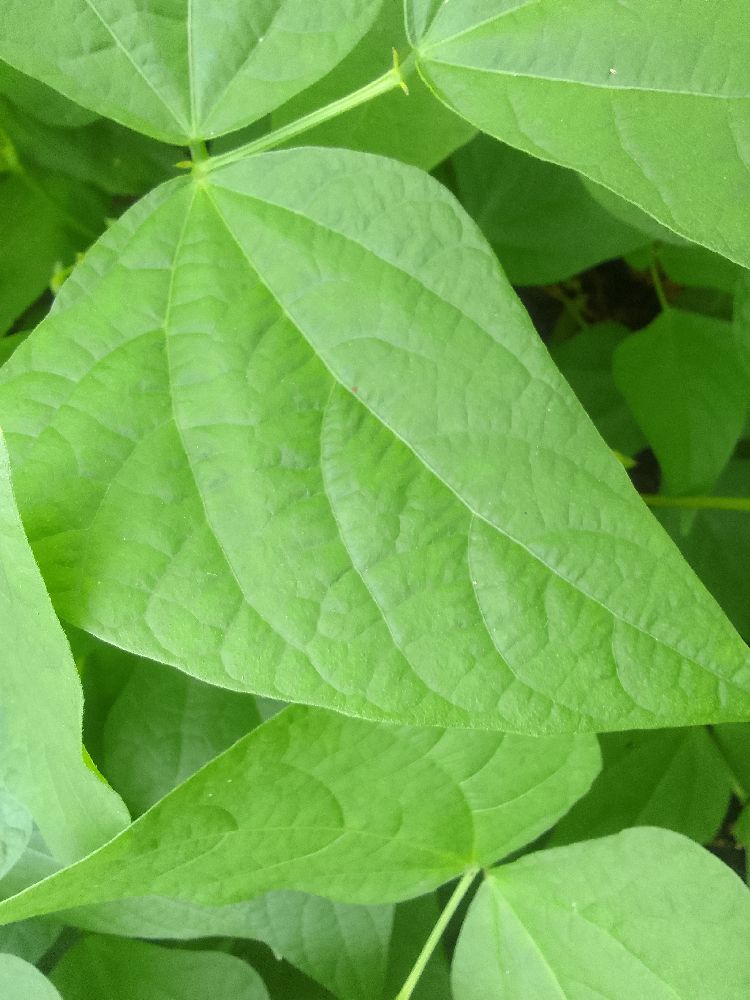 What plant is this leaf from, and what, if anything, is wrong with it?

common bean, healthy
